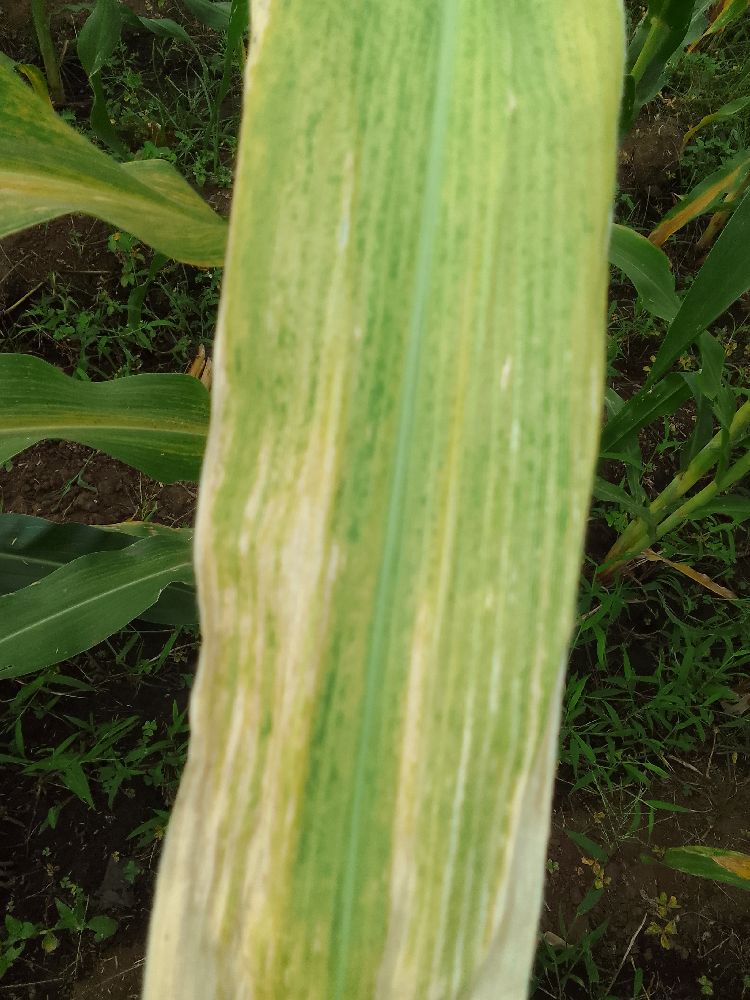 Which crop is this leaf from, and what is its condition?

maize, maize lethal necrosis
